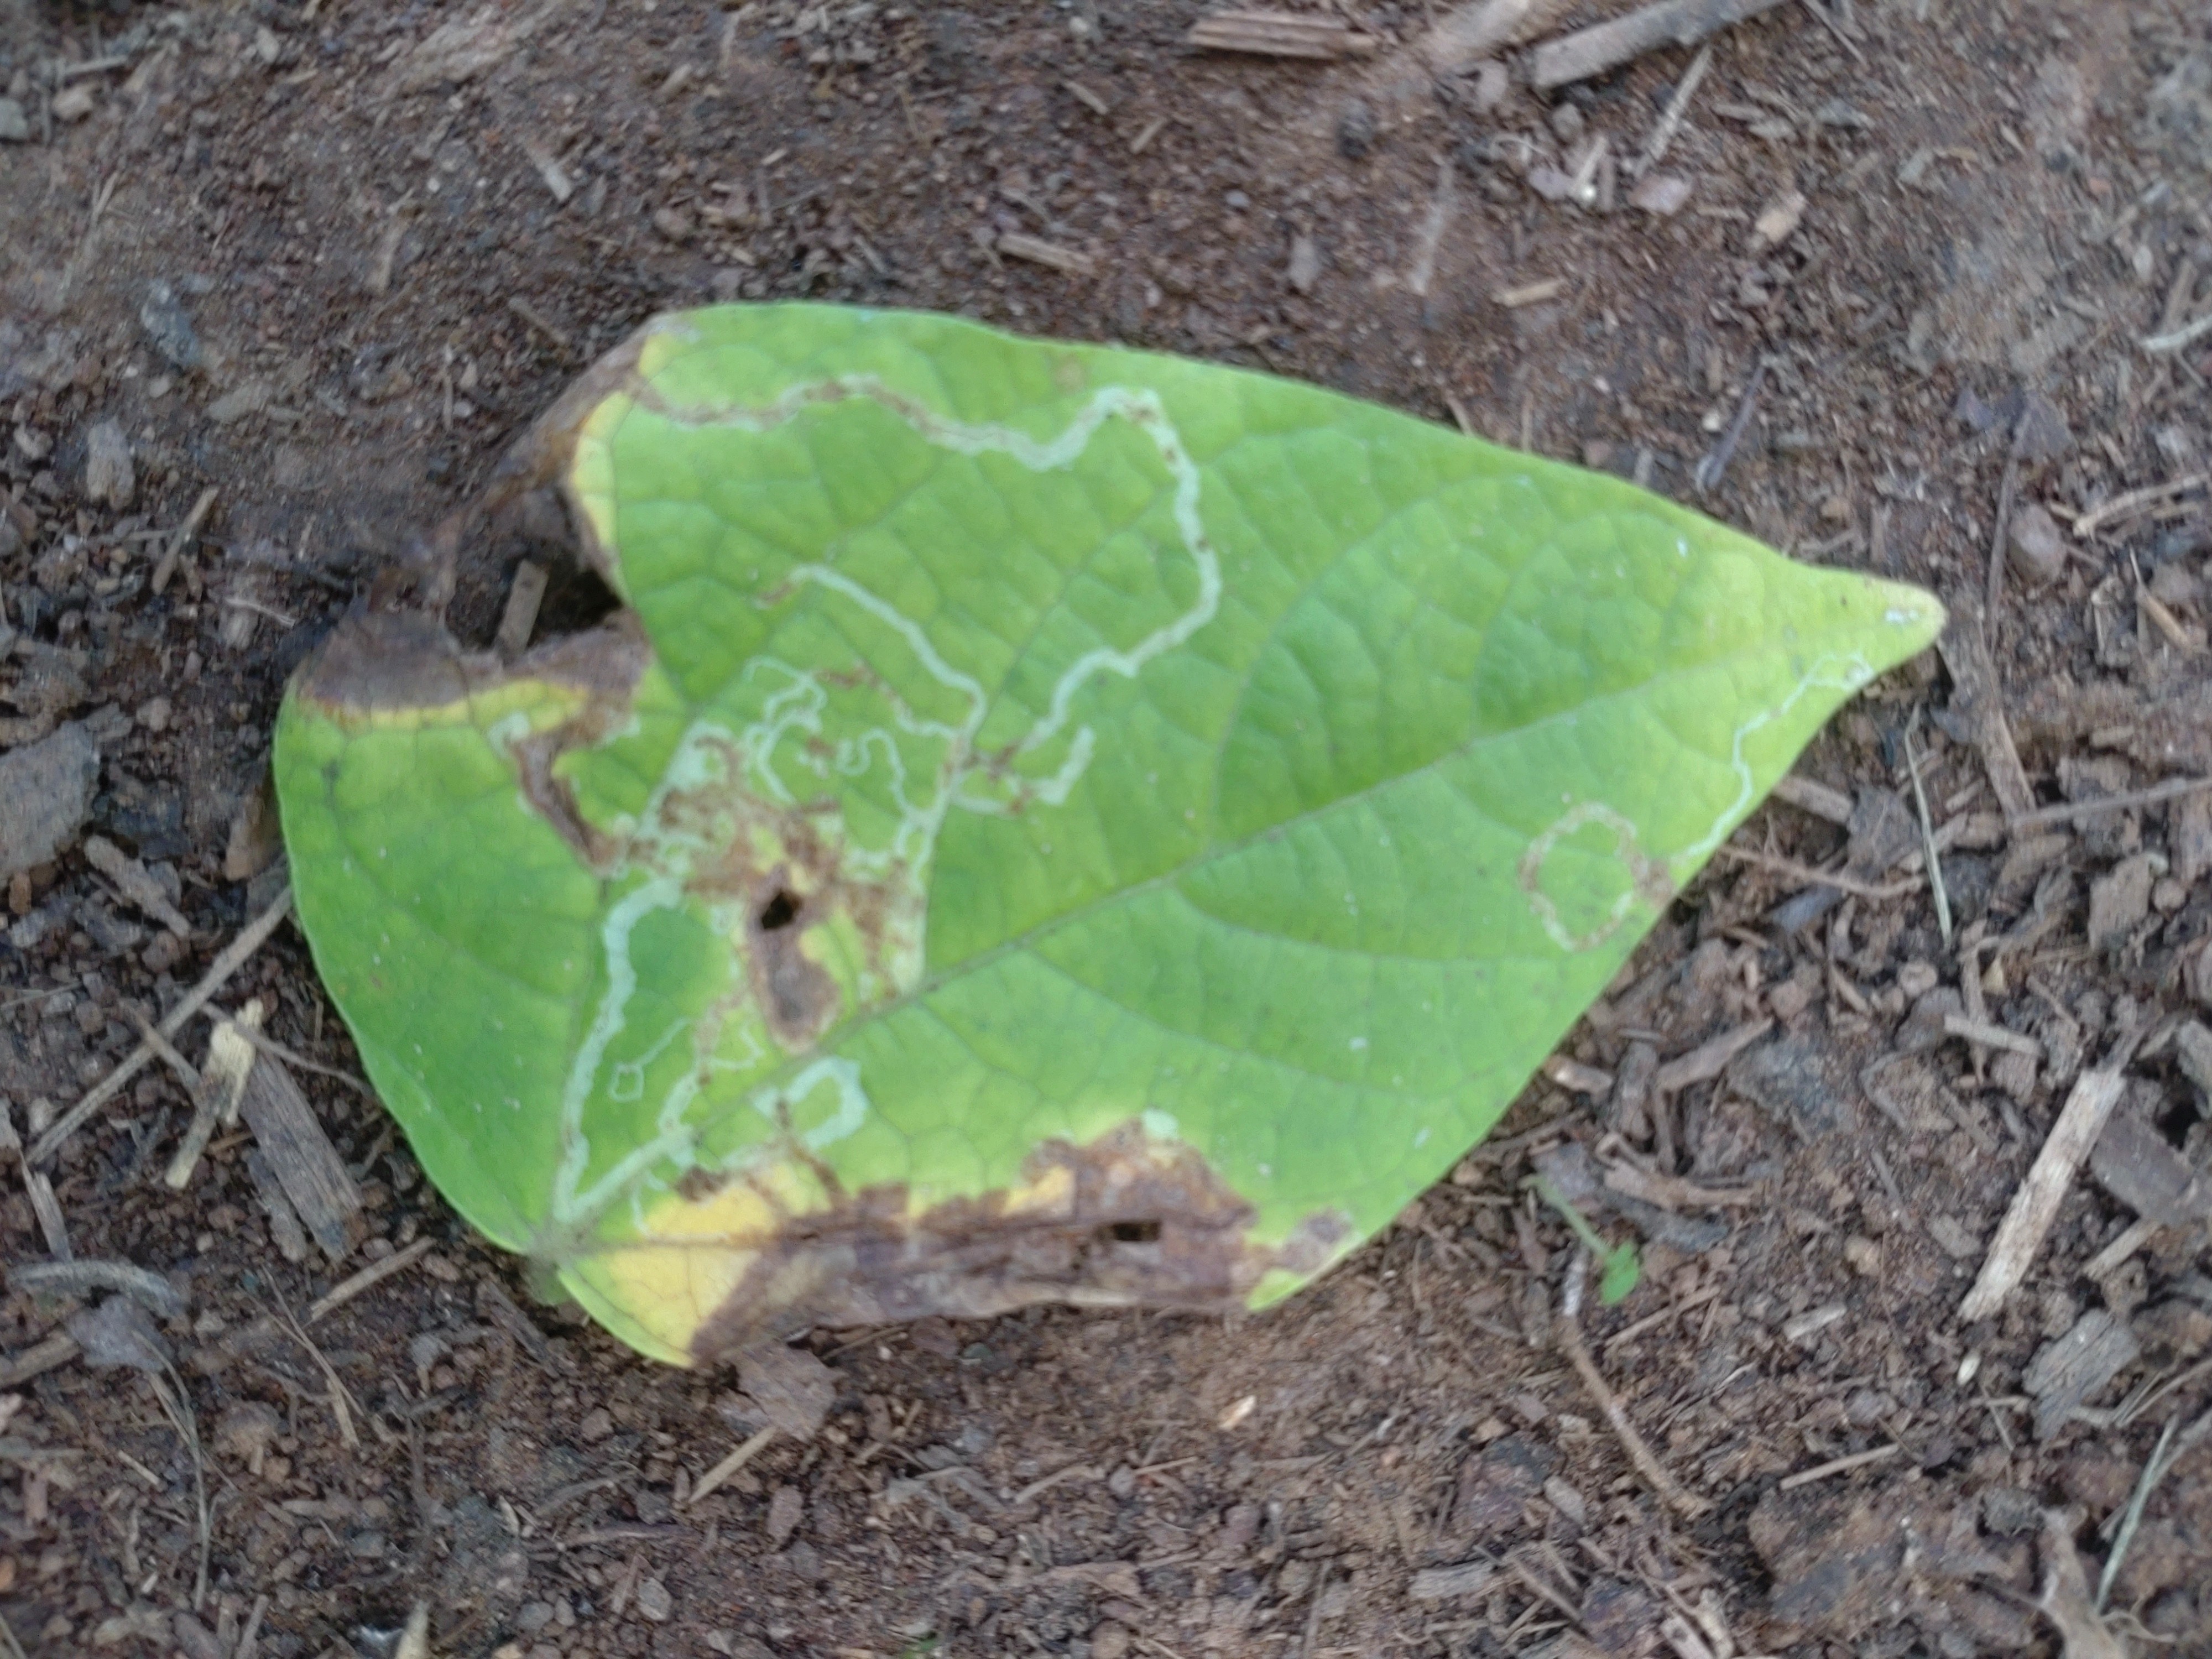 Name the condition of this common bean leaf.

anthracnose
